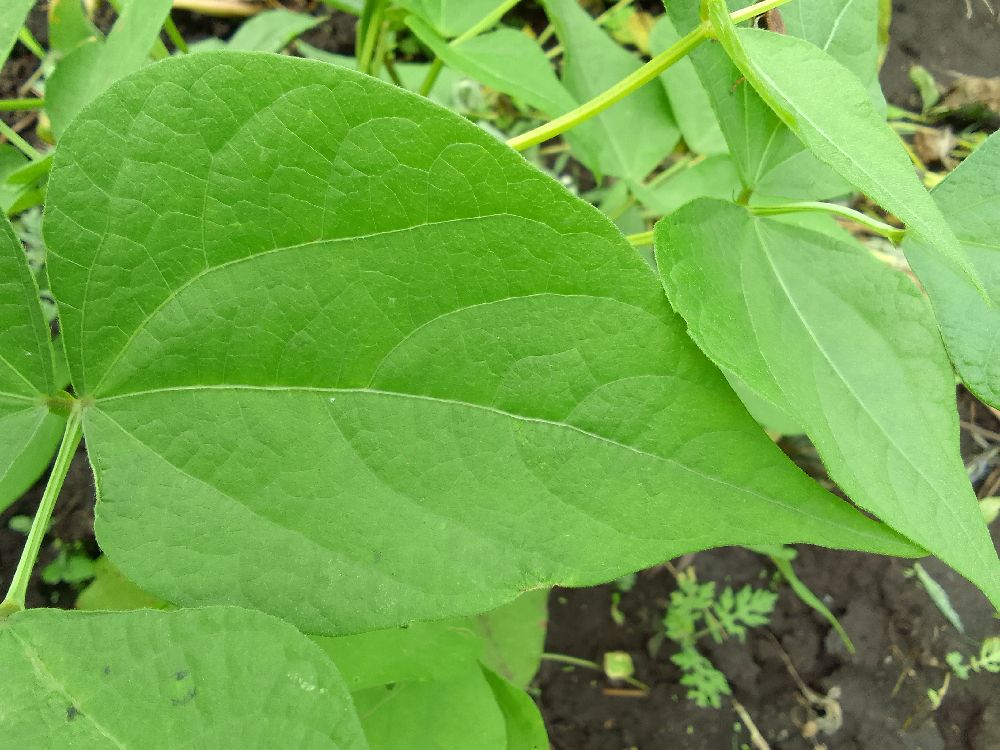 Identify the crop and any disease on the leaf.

common bean, healthy
